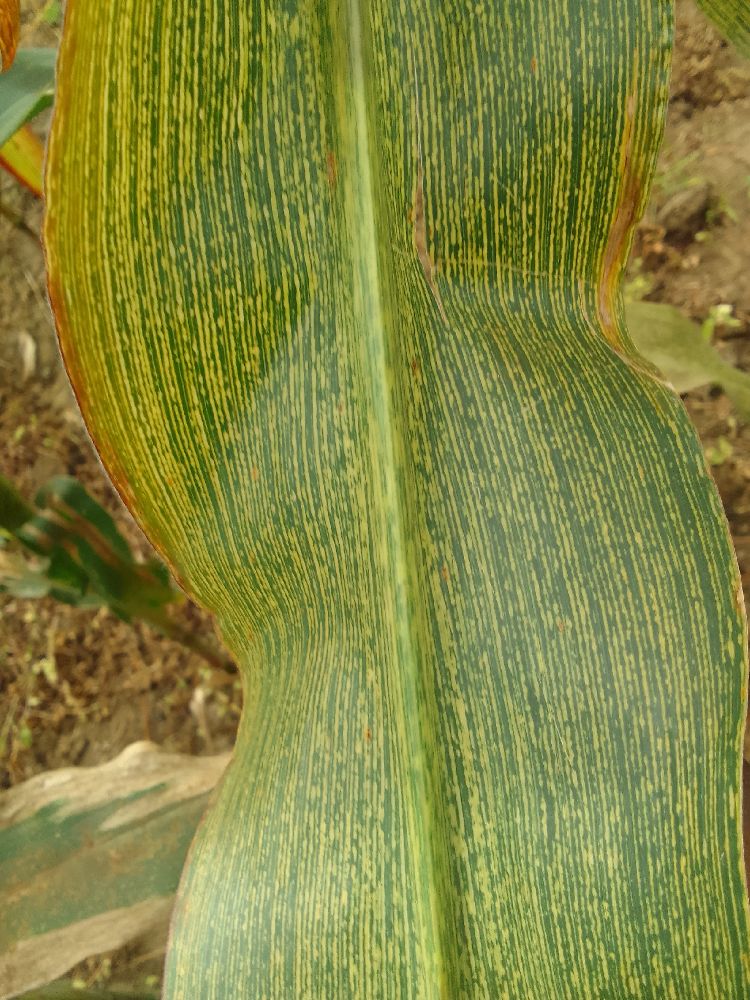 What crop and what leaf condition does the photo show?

maize, maize streak virus
